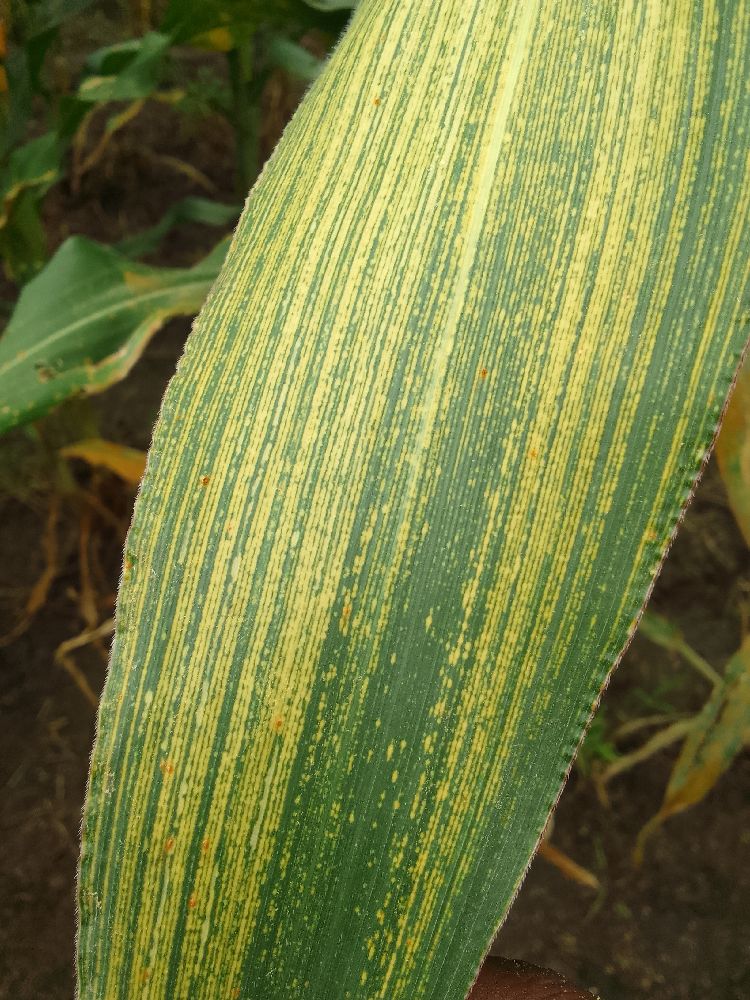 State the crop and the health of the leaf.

maize, maize streak virus
